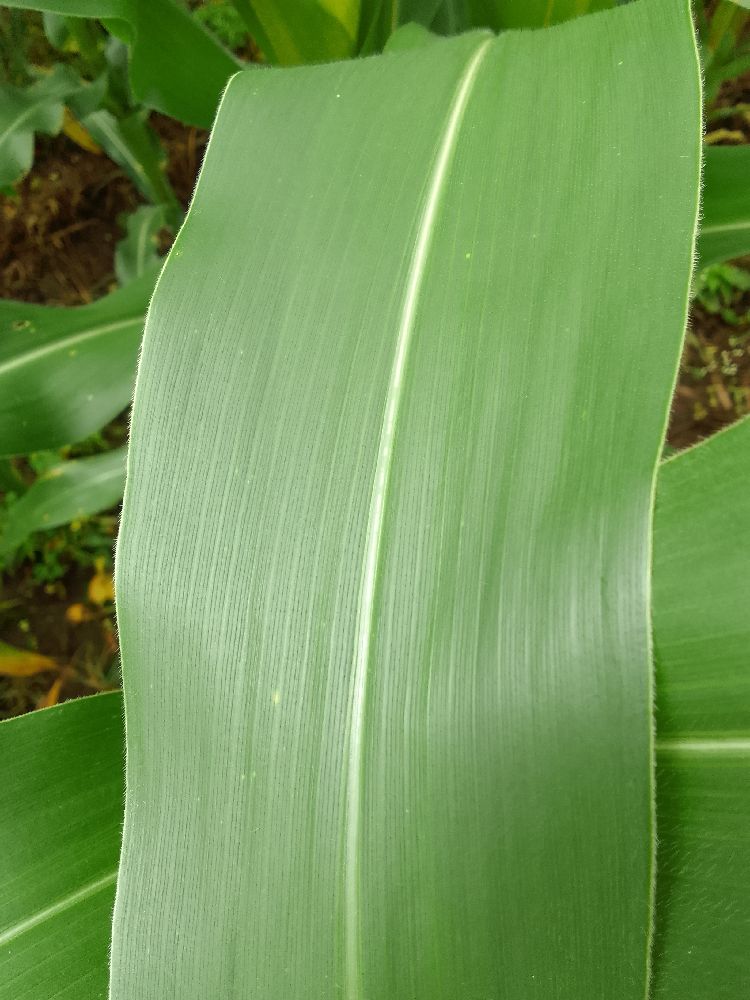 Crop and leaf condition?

maize, healthy
